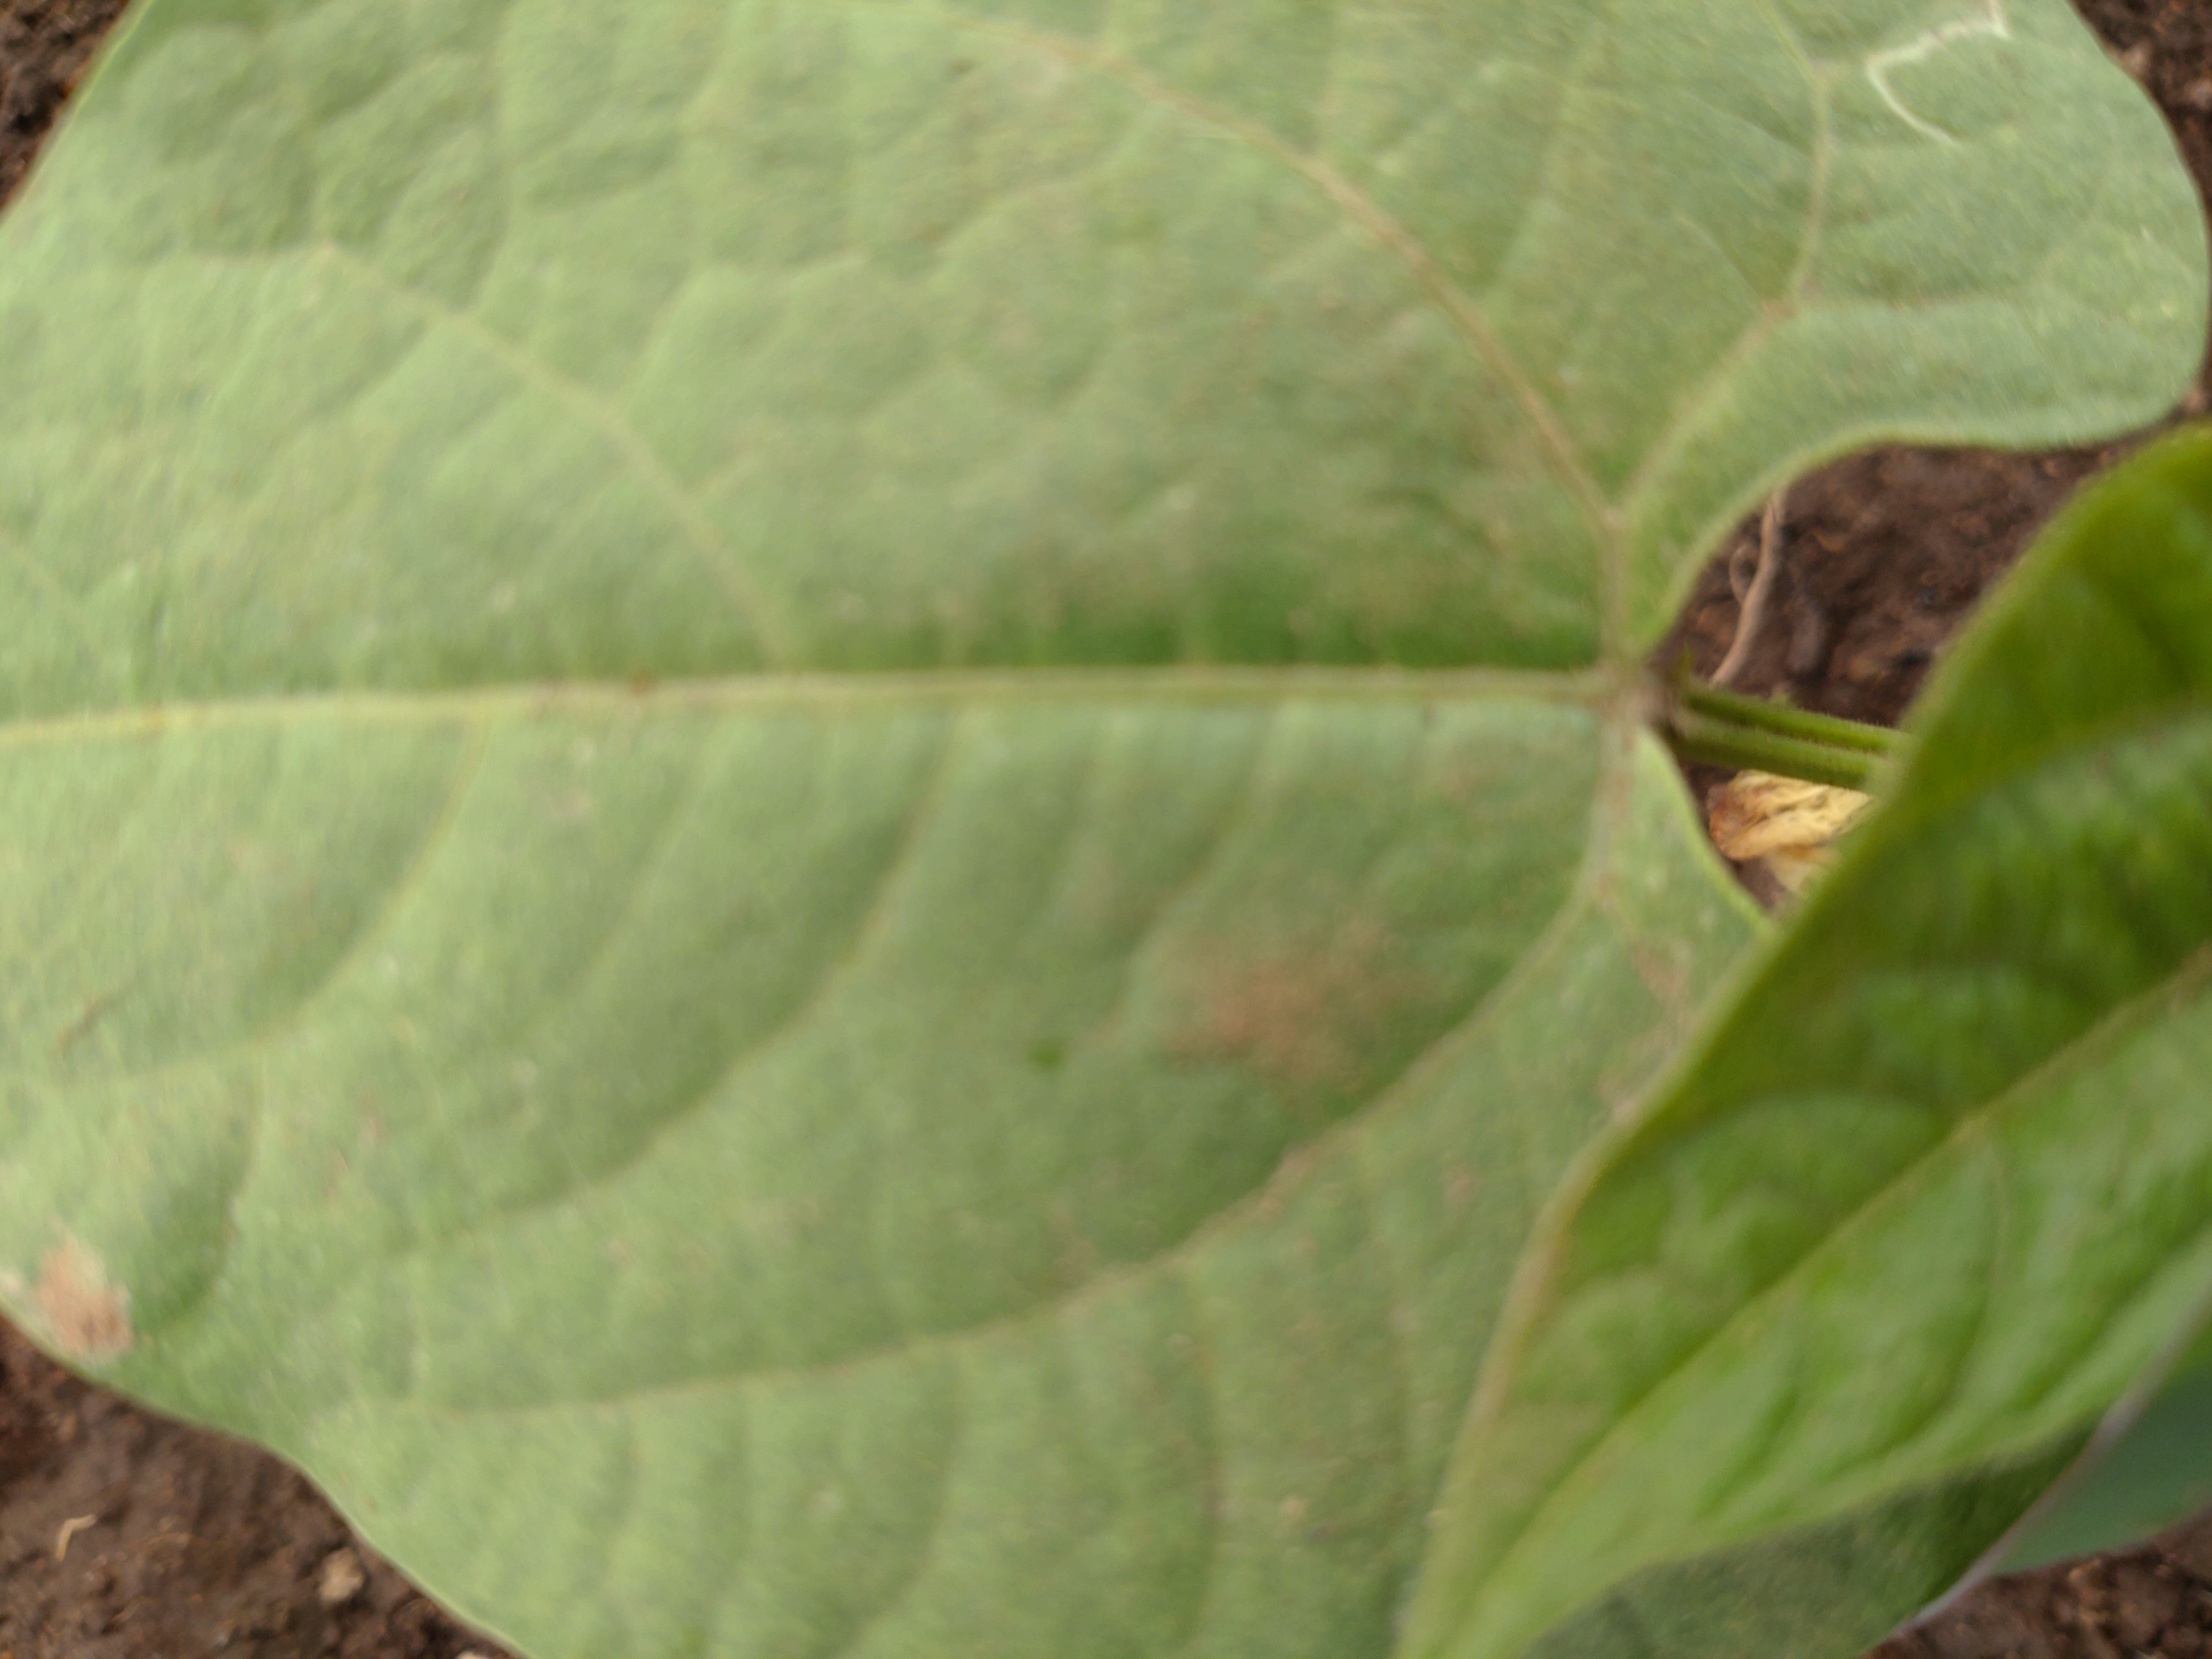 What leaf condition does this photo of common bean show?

healthy
